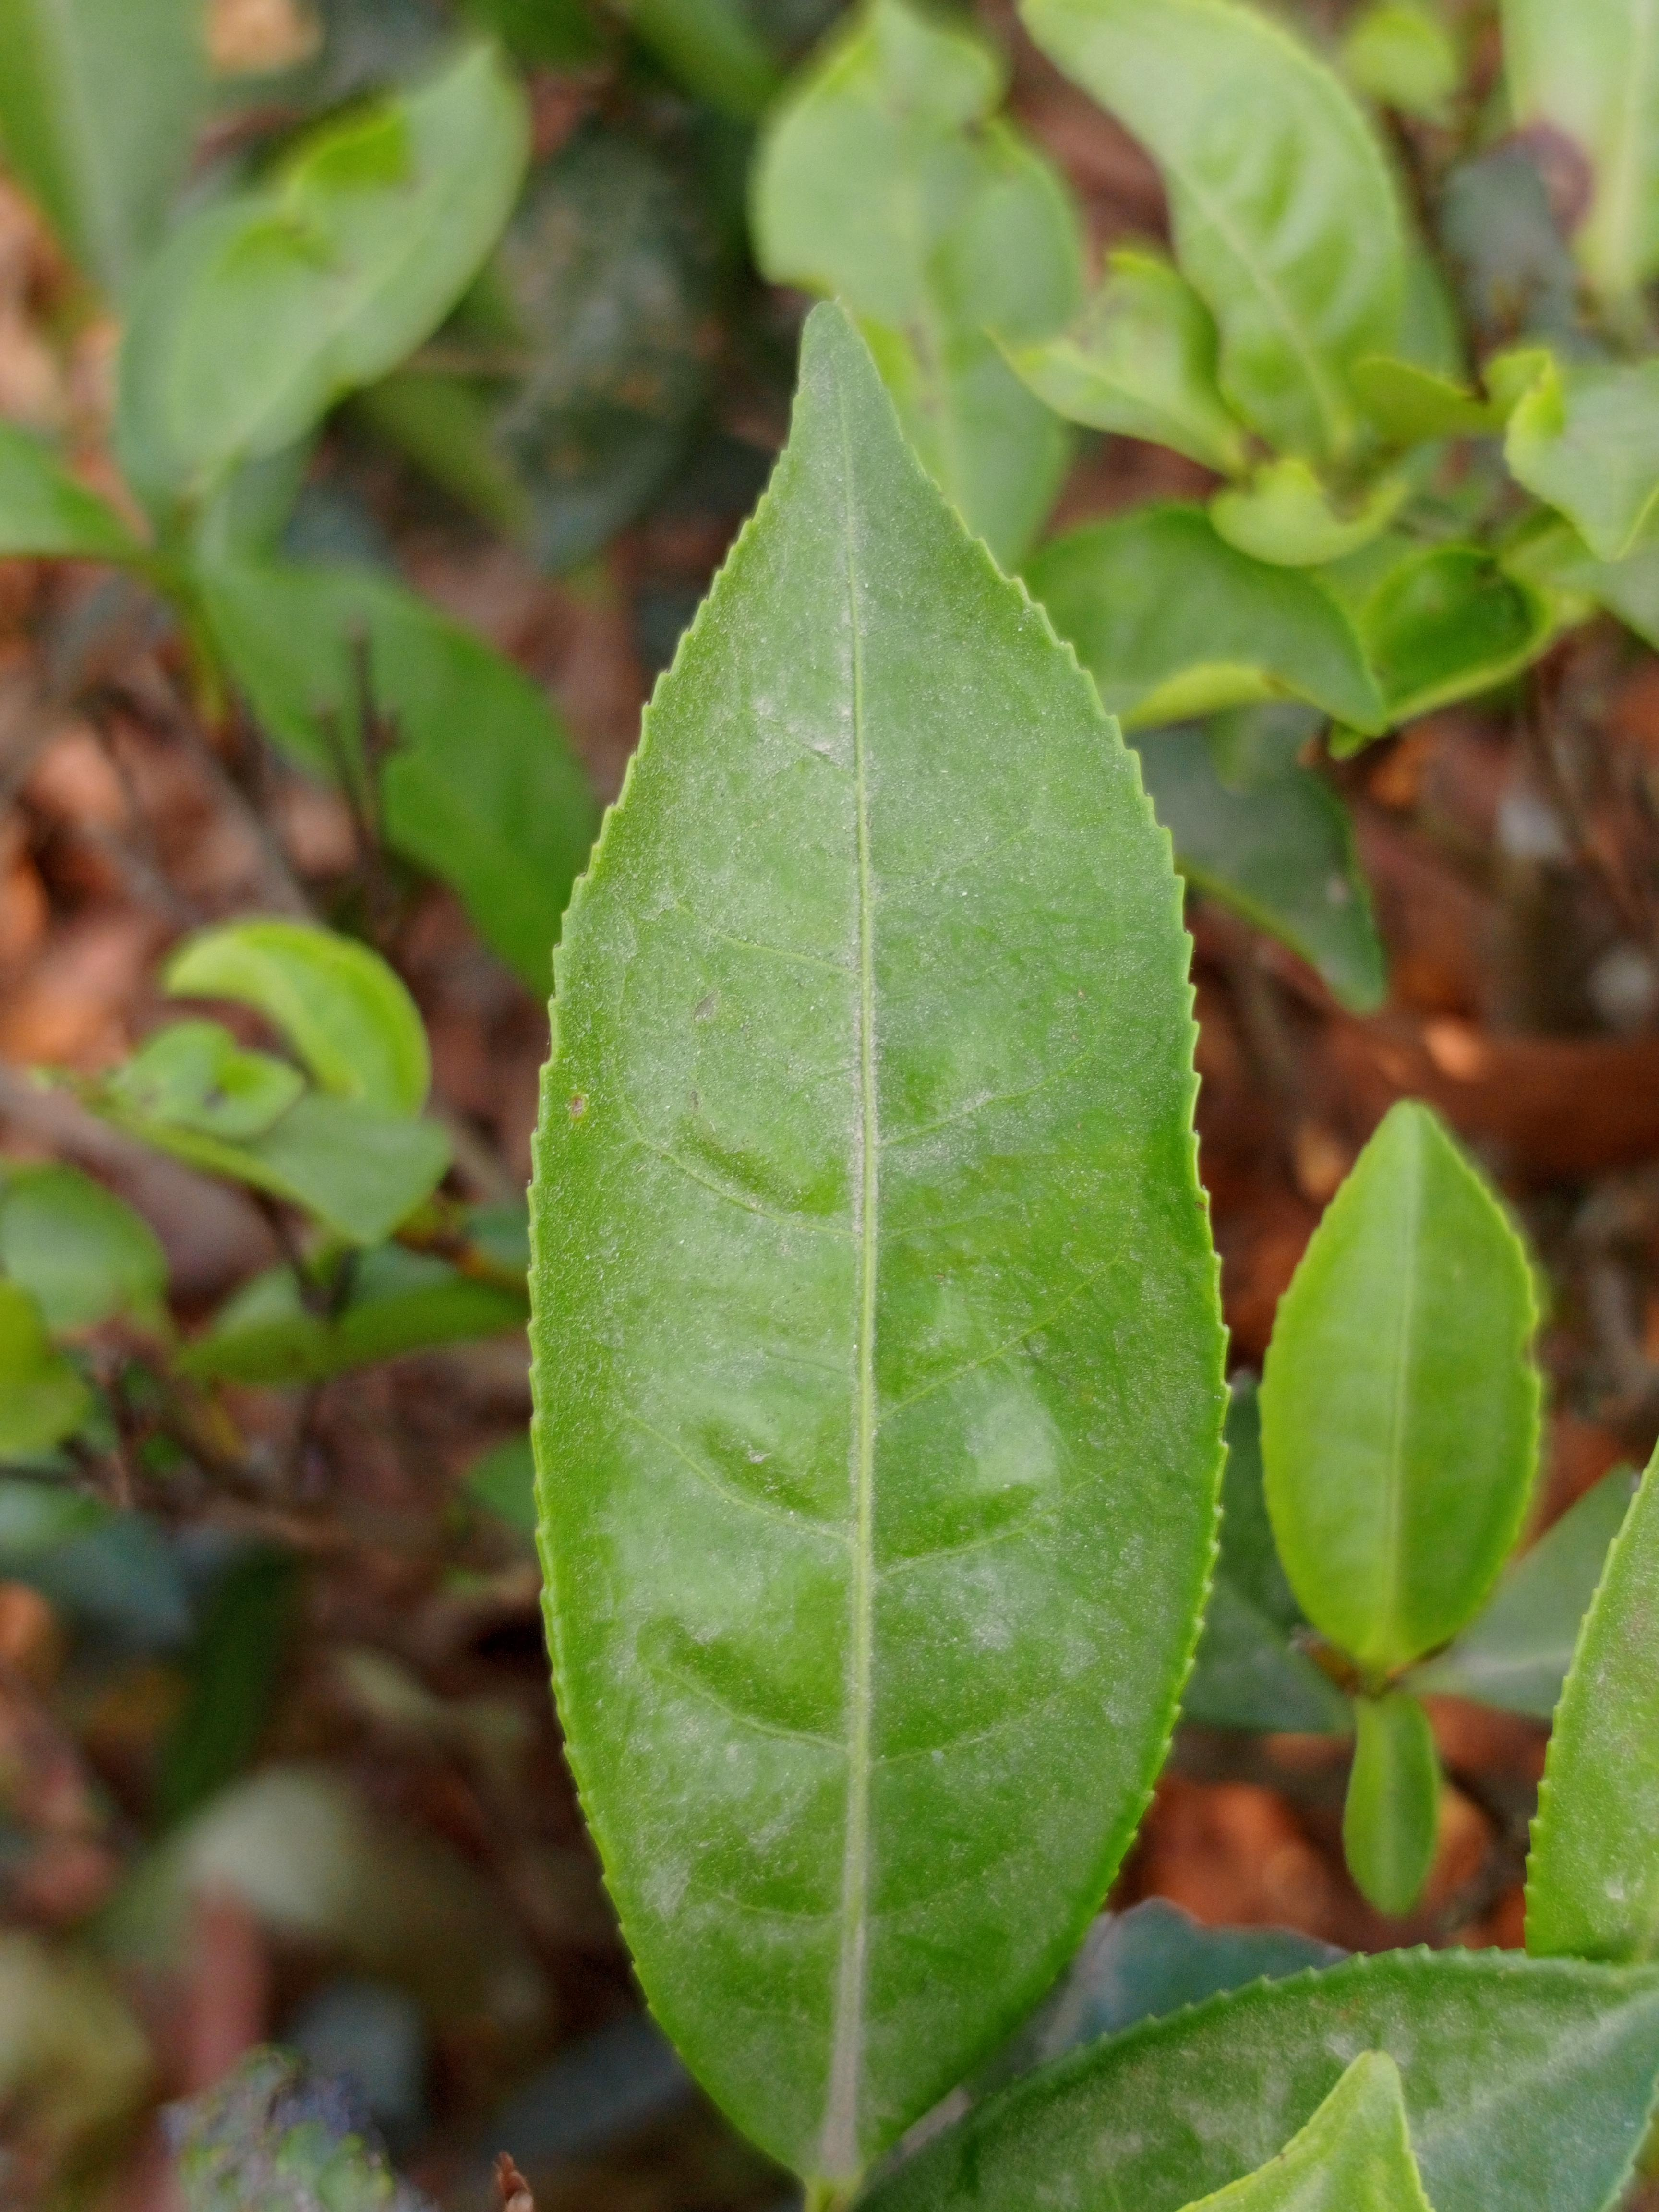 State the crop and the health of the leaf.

tea, healthy leaf
